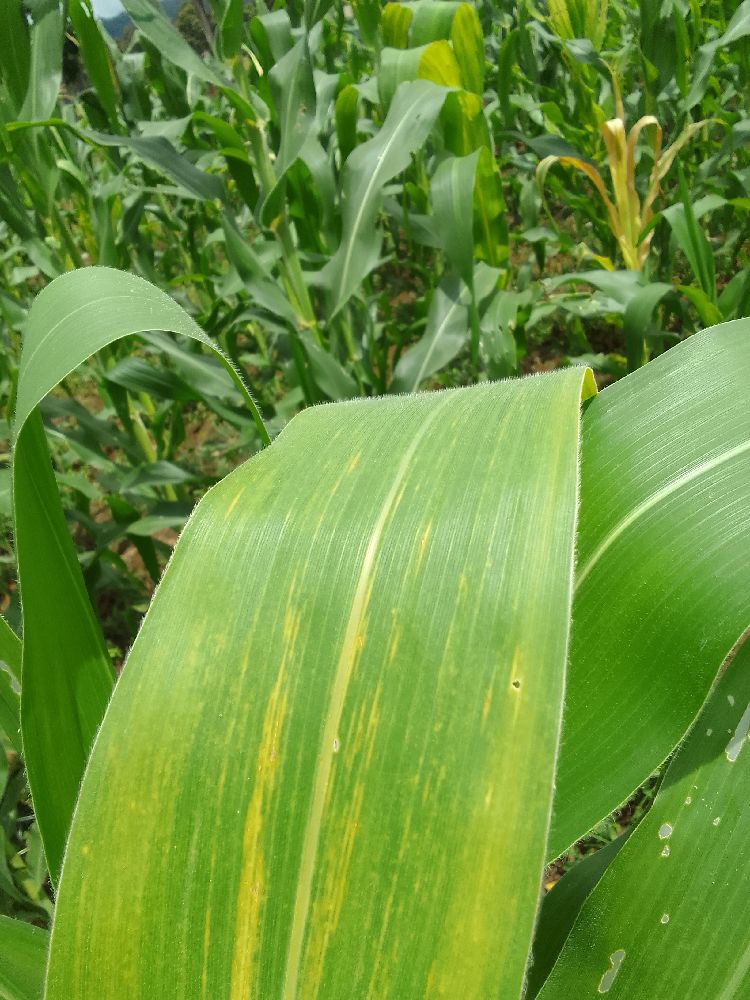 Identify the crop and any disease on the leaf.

maize, maize lethal necrosis
